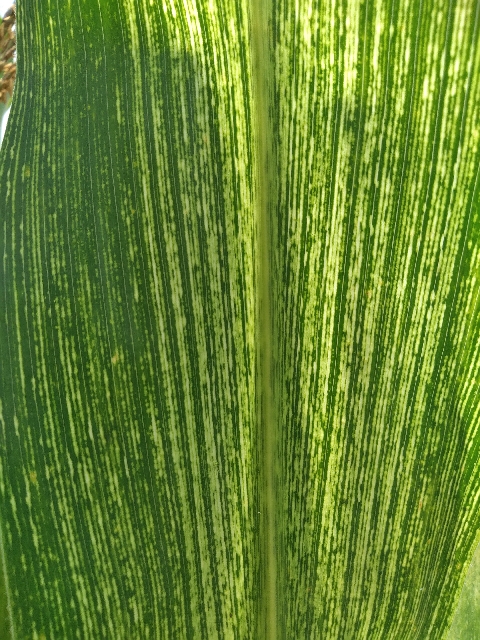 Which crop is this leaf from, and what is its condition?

maize, maize streak virus
